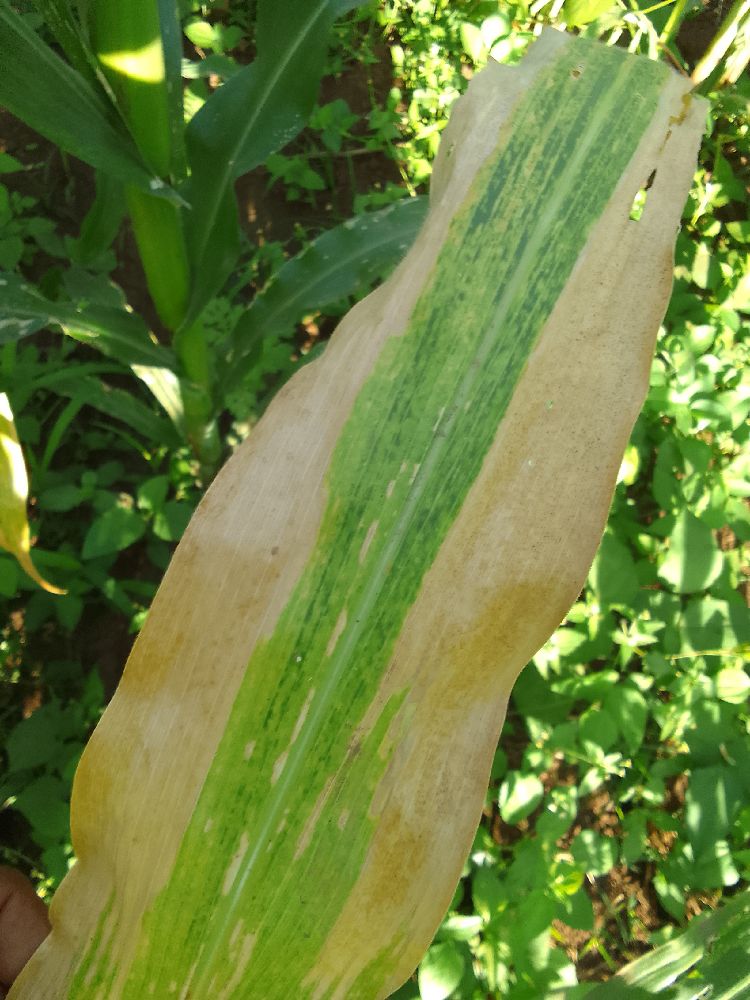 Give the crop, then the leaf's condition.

maize, maize lethal necrosis
